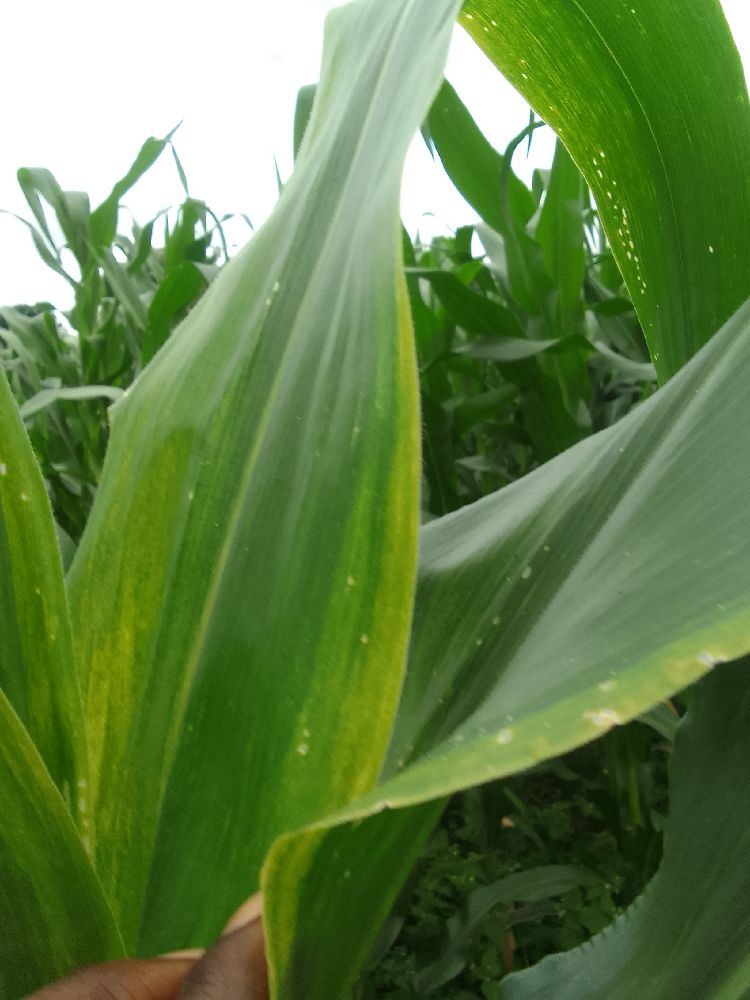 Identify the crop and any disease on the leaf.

maize, healthy
